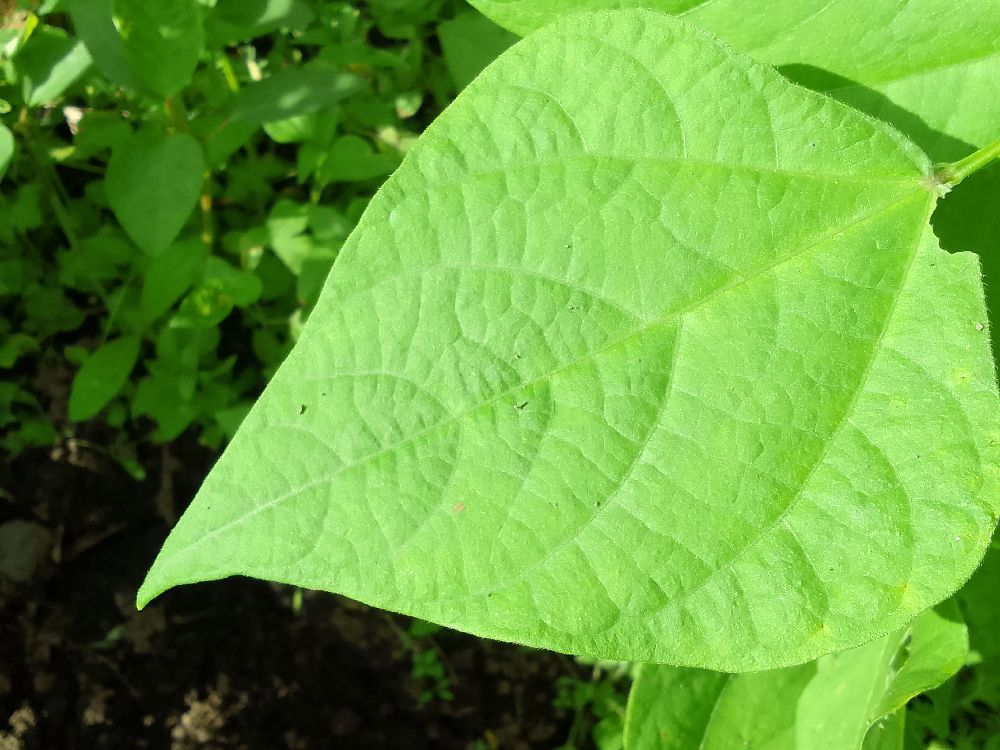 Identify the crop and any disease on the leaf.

common bean, healthy
